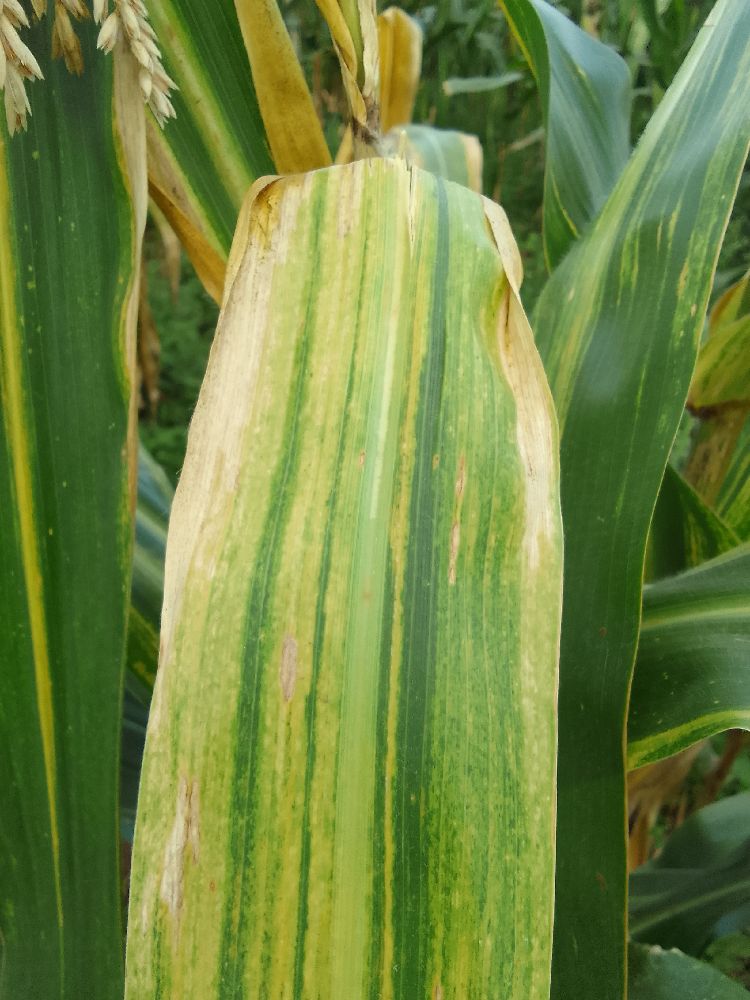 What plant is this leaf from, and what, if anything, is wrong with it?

maize, maize lethal necrosis
